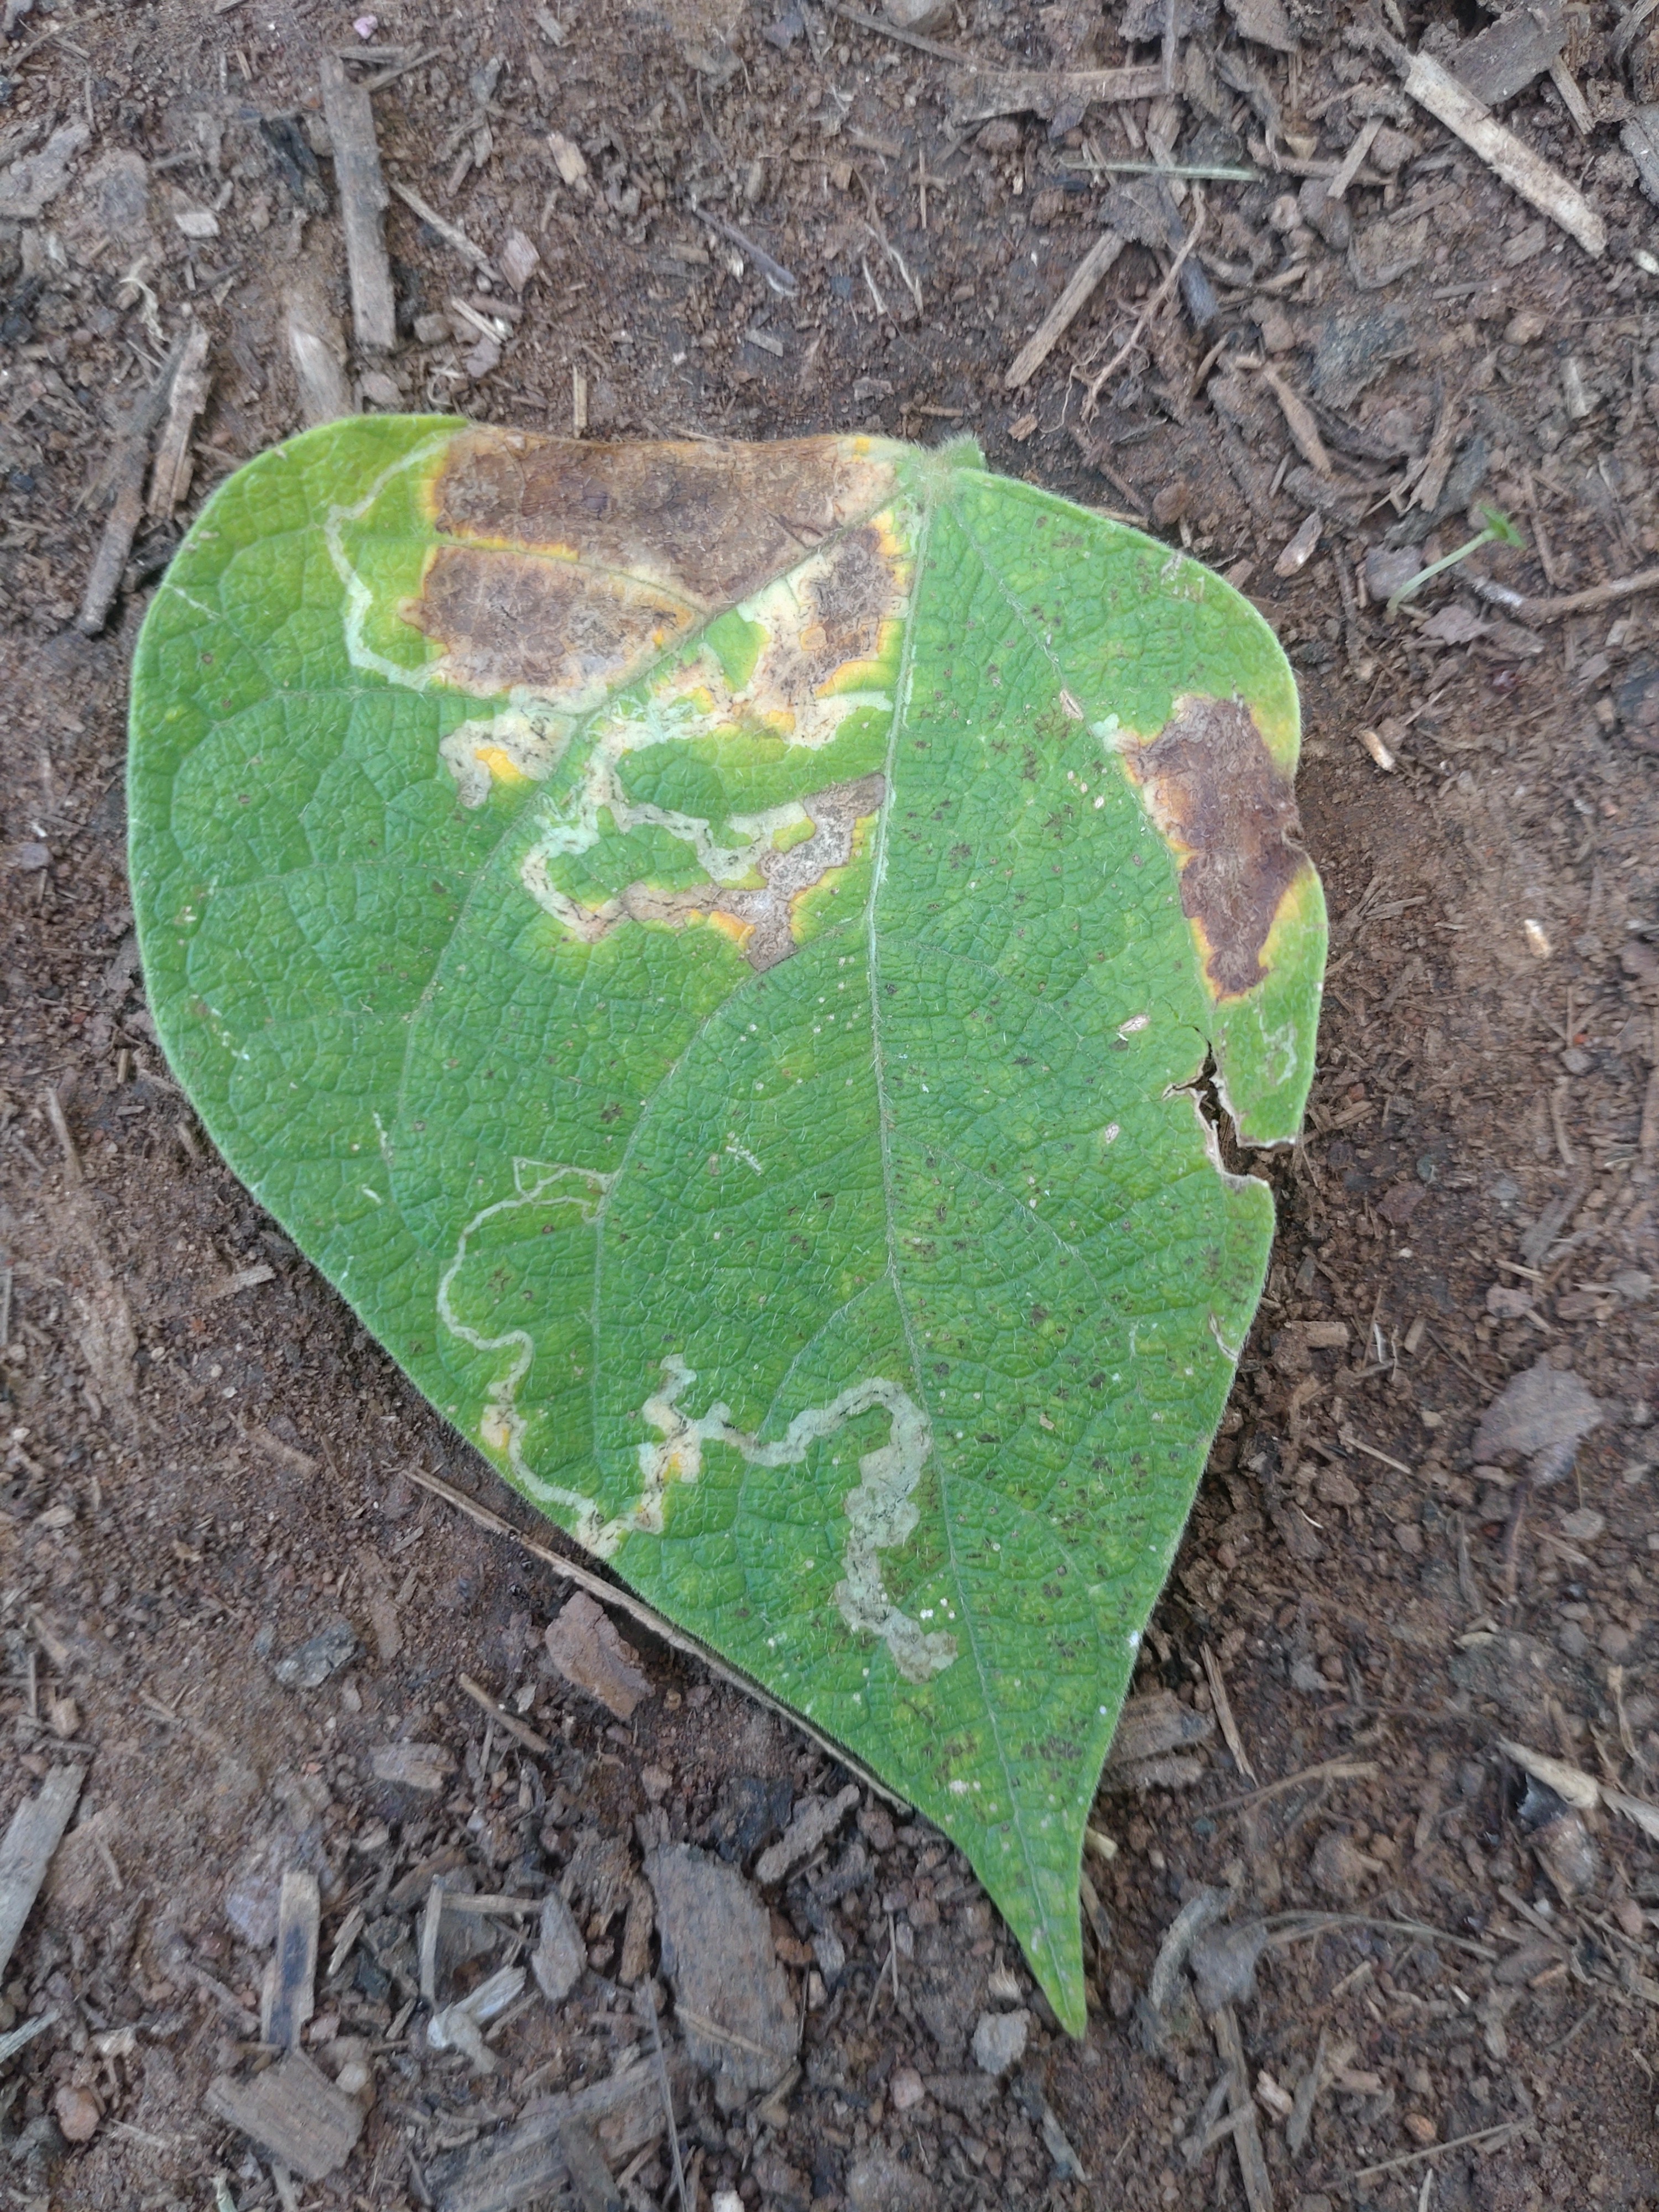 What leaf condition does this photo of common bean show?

anthracnose
